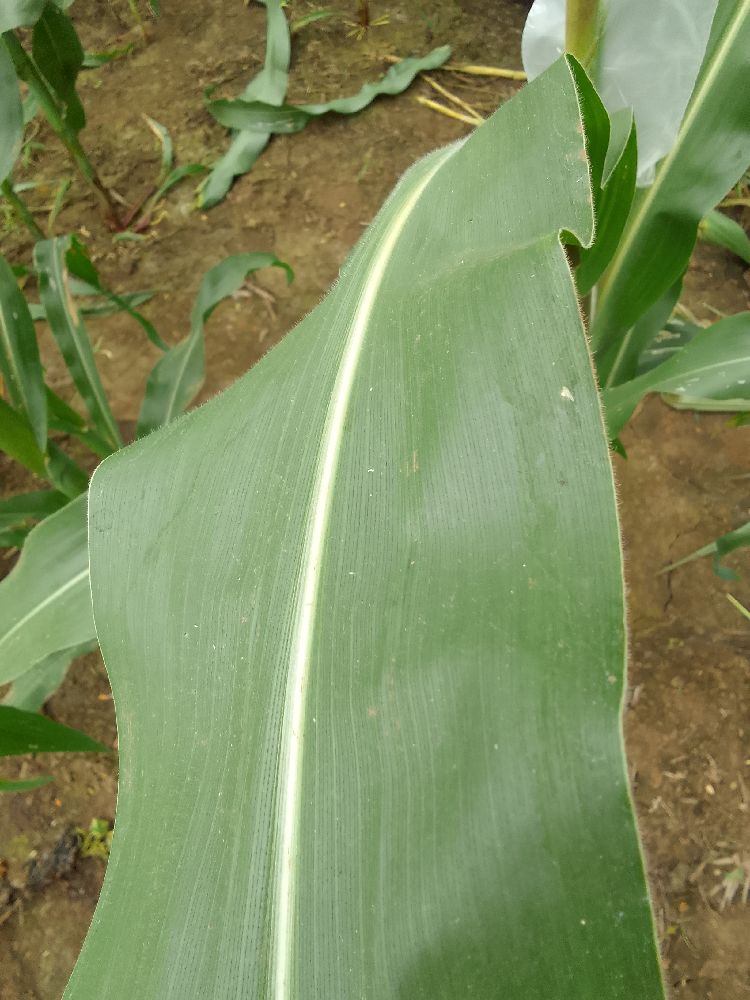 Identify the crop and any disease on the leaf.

maize, healthy
